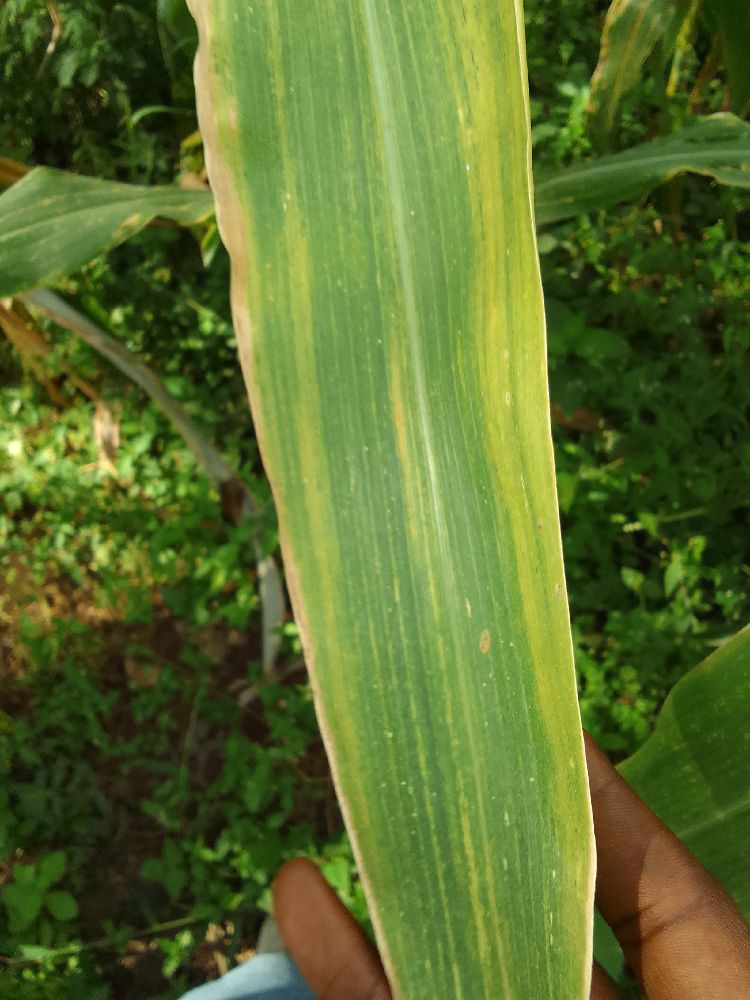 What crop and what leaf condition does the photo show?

maize, maize lethal necrosis
